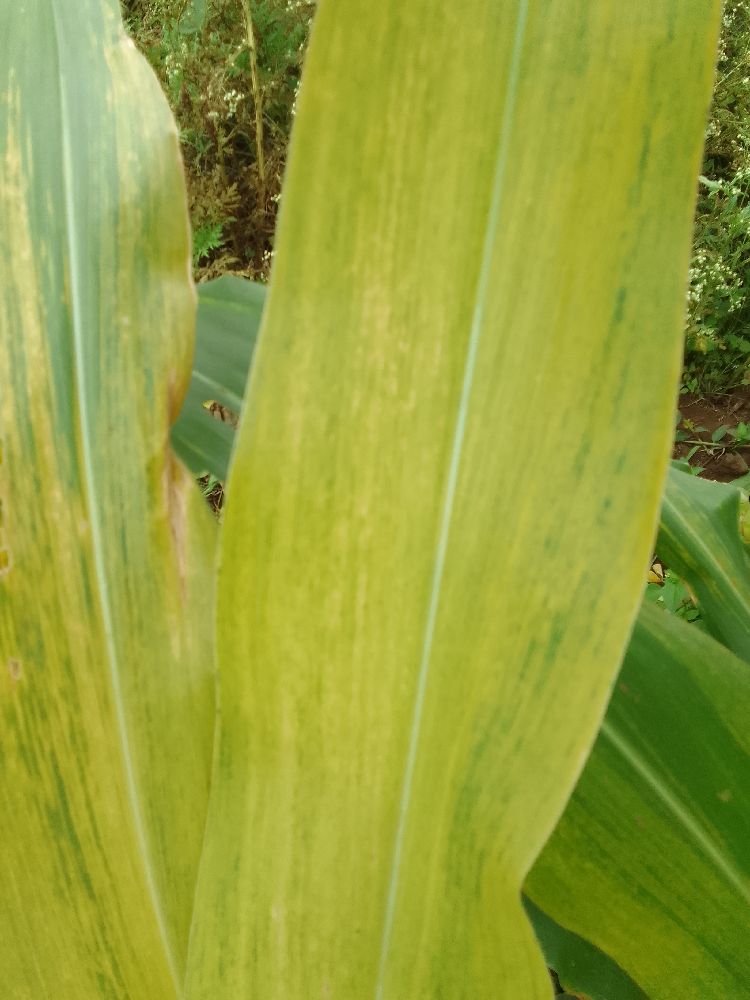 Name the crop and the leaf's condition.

maize, maize lethal necrosis
